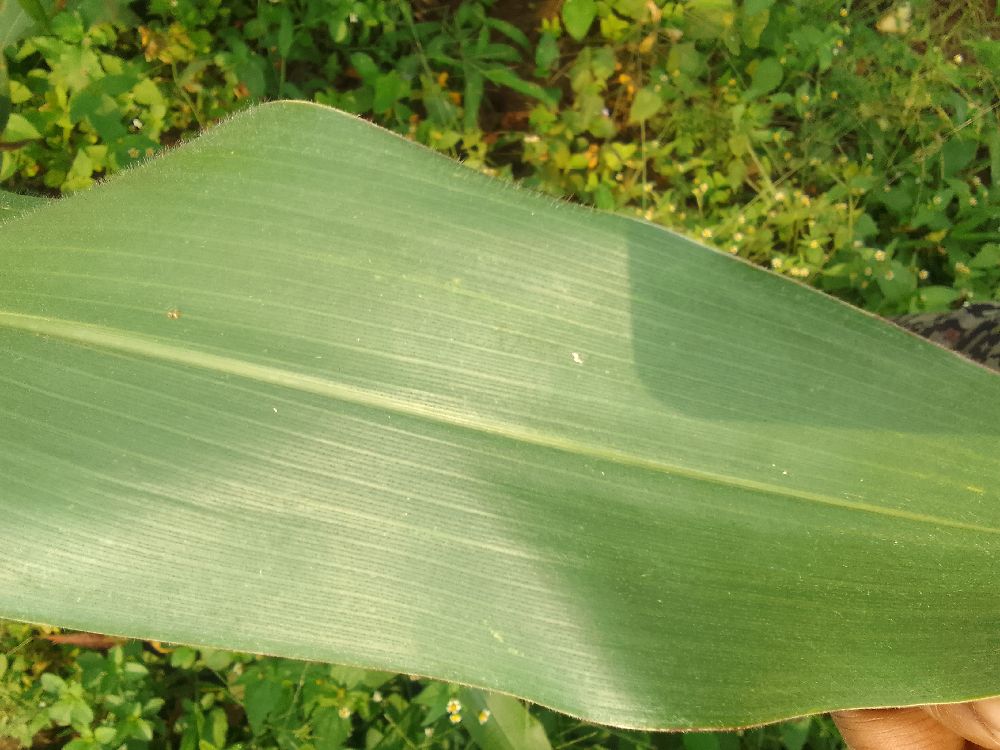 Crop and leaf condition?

maize, healthy
